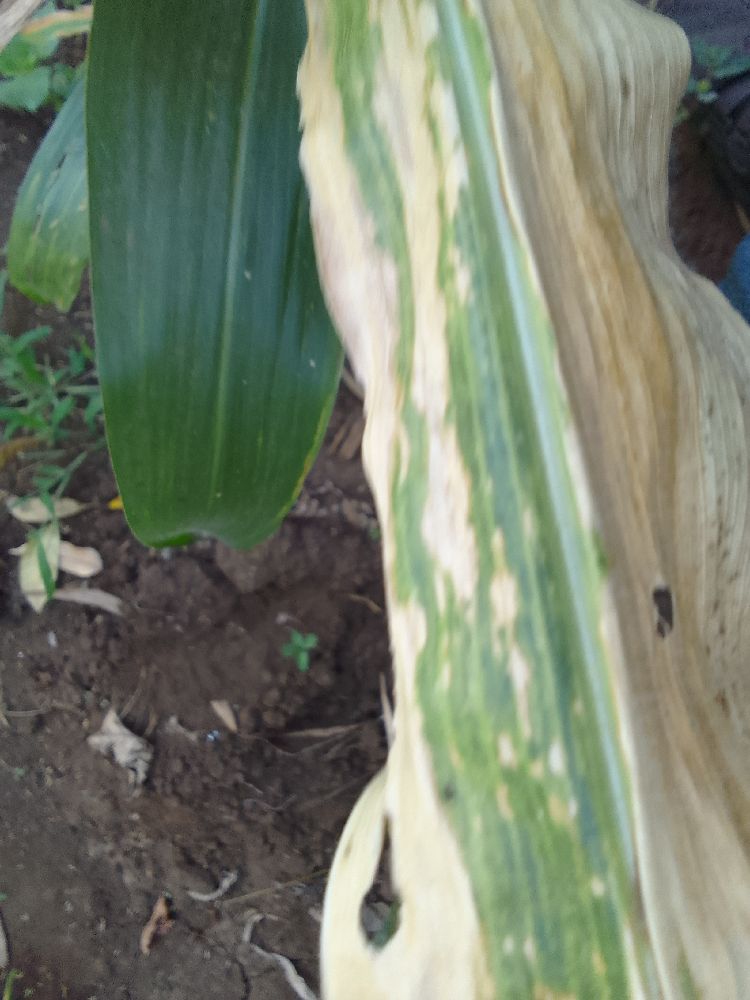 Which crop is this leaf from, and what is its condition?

maize, maize lethal necrosis
